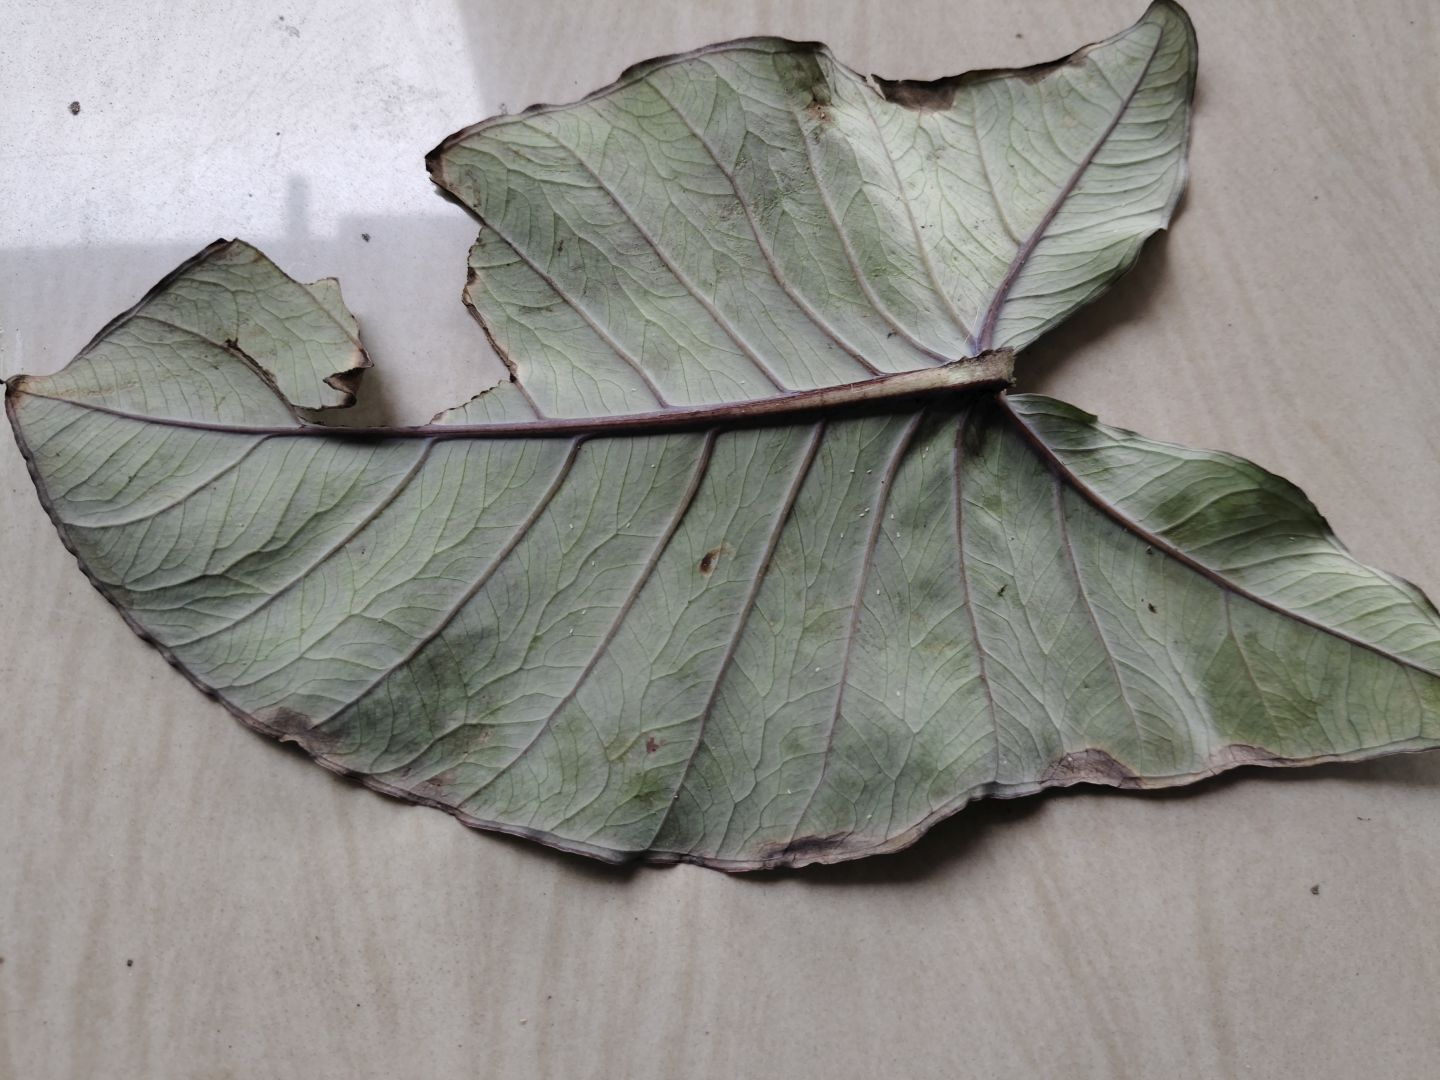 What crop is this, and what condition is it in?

taro, leaf blight
